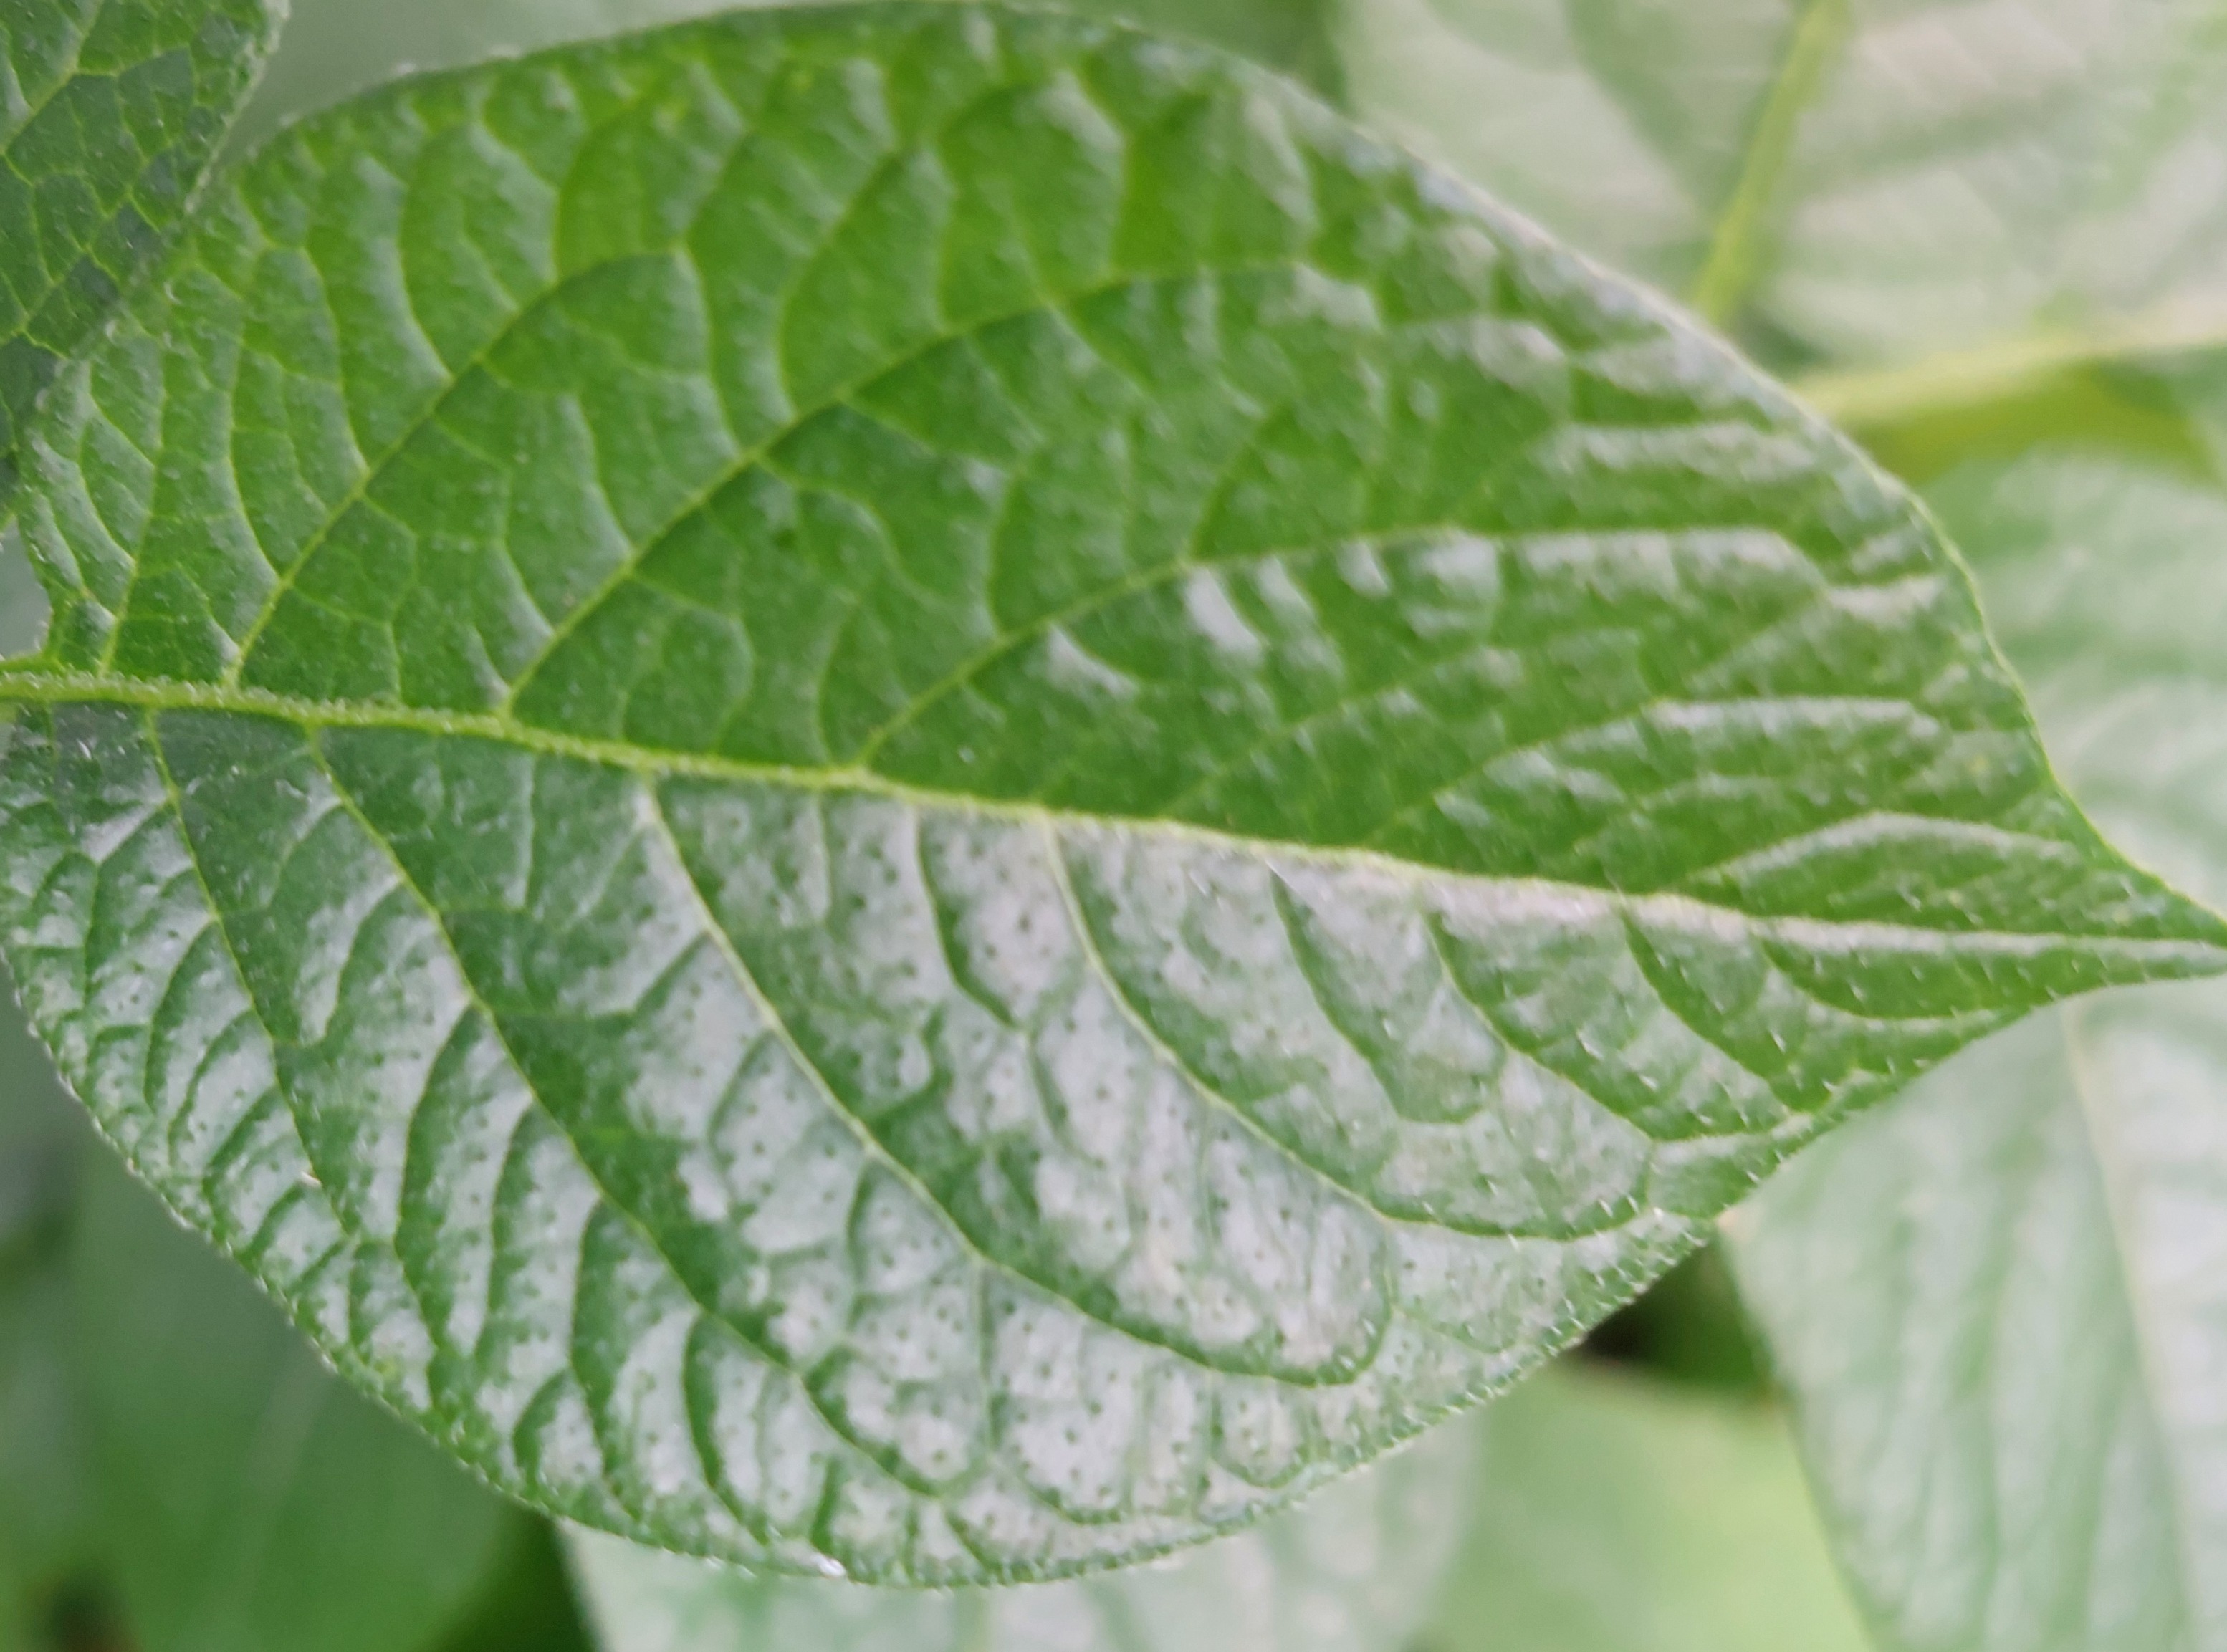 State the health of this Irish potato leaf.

healthy
